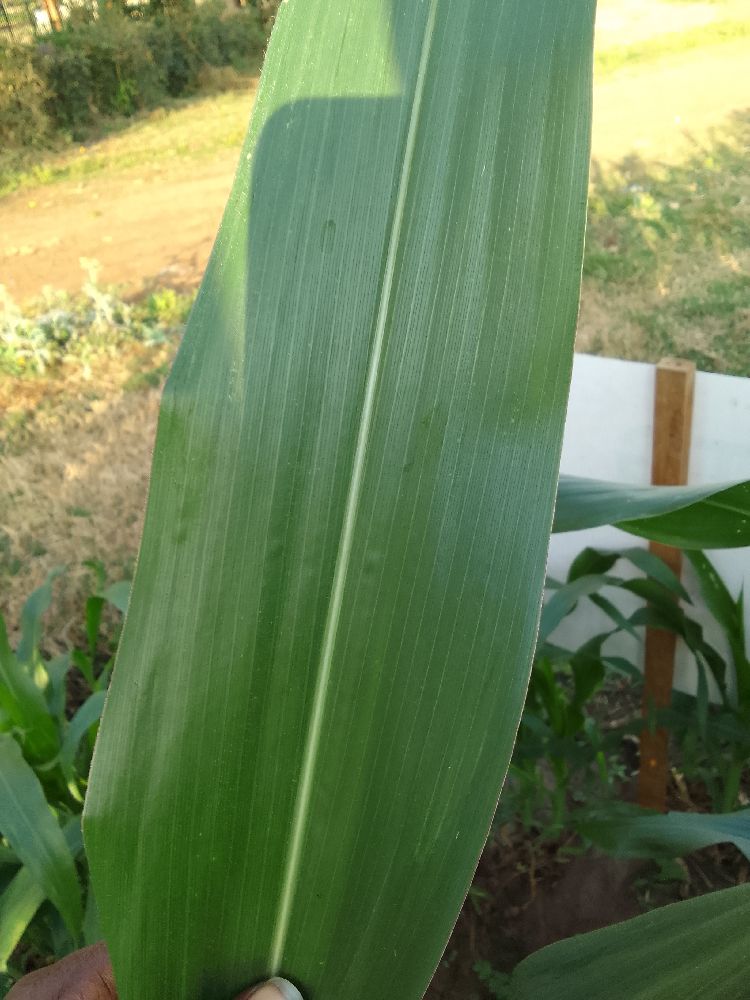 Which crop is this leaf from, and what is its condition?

maize, healthy
